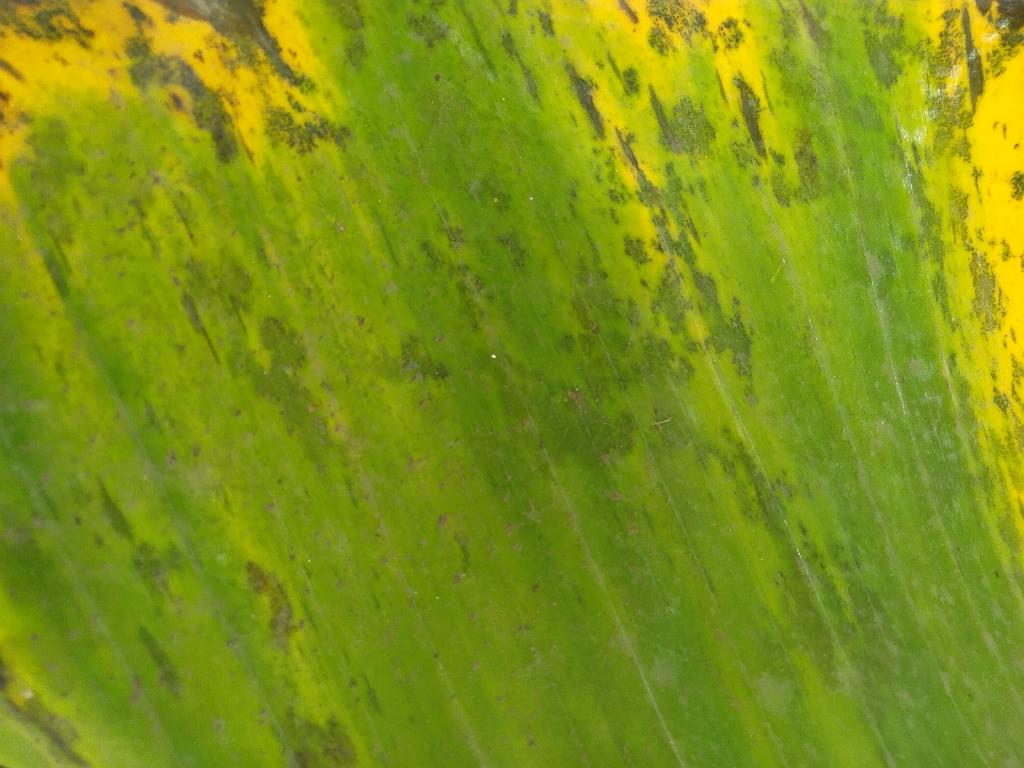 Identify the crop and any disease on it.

banana, black sigatoka
